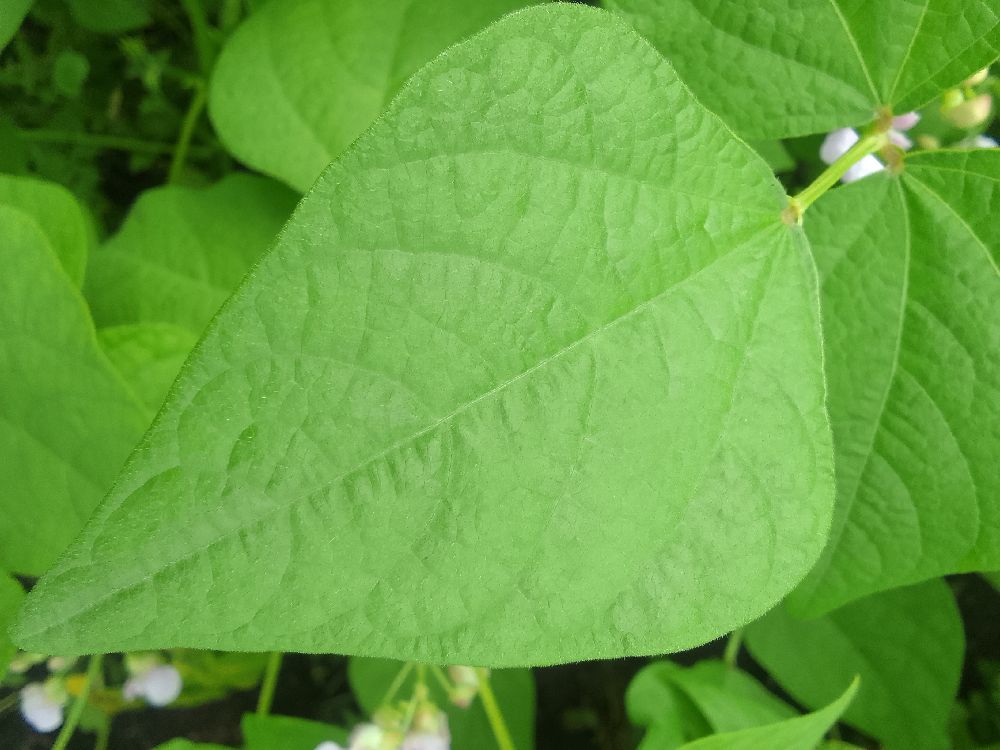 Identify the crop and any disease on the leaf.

common bean, healthy
